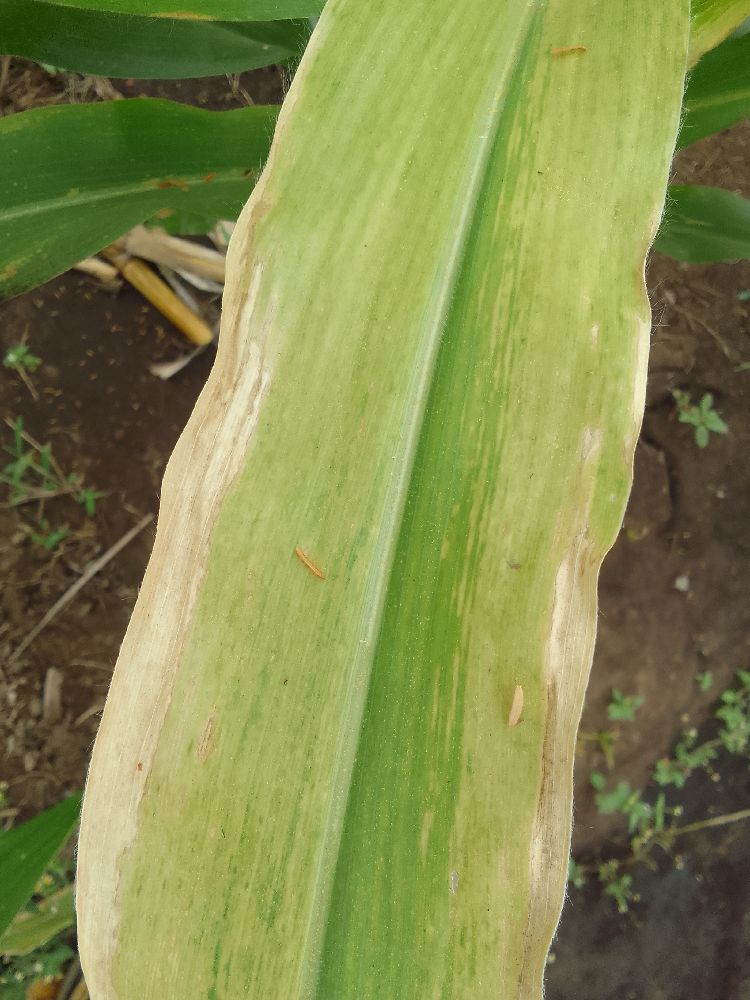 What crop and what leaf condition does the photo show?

maize, maize lethal necrosis
